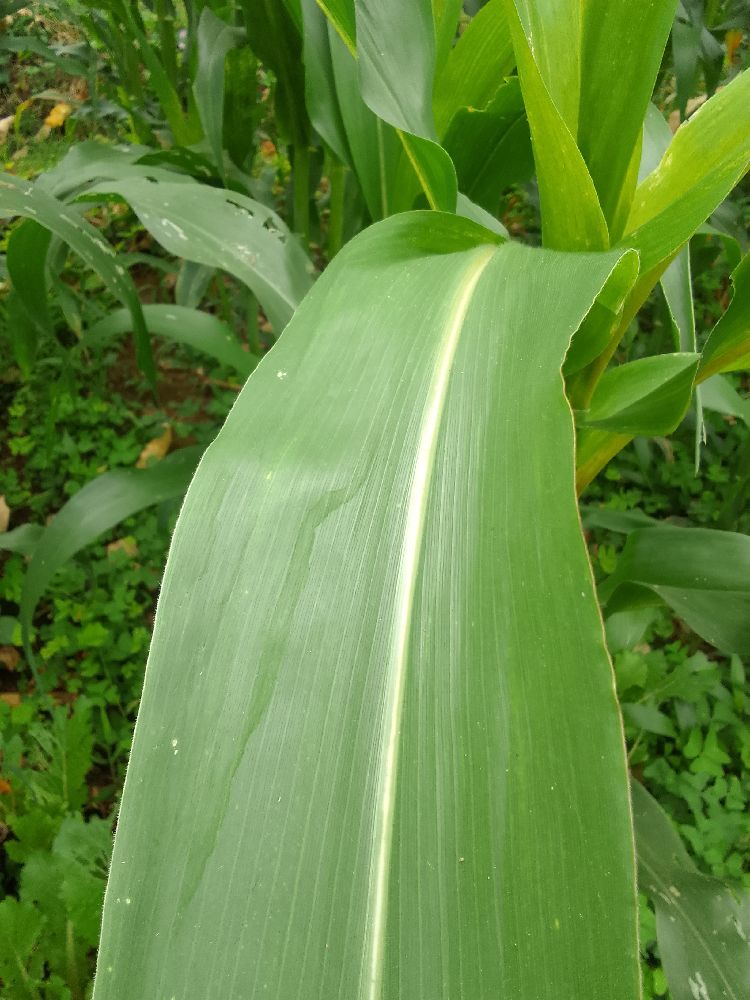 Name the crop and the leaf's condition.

maize, healthy
